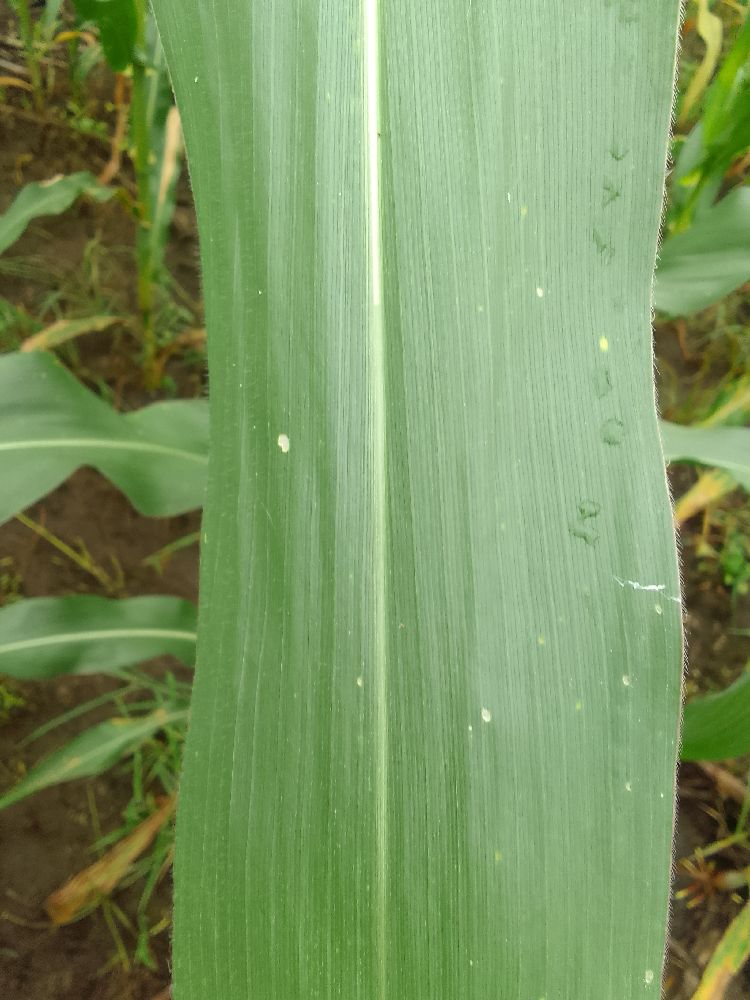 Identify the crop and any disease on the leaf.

maize, healthy
